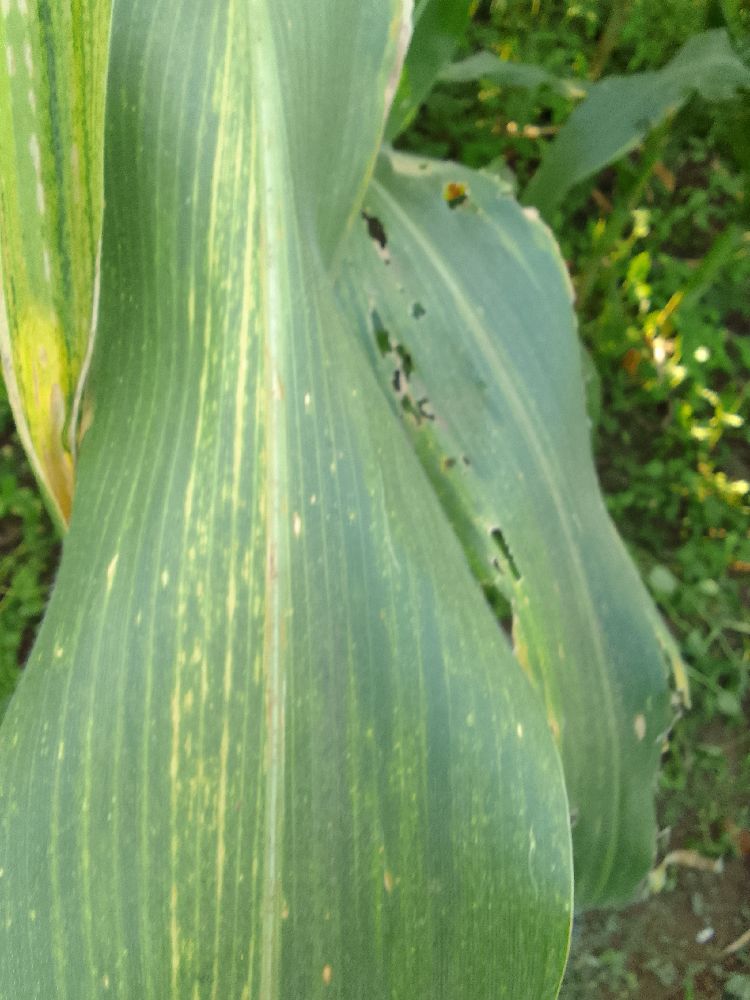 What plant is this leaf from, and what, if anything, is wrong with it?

maize, maize lethal necrosis
